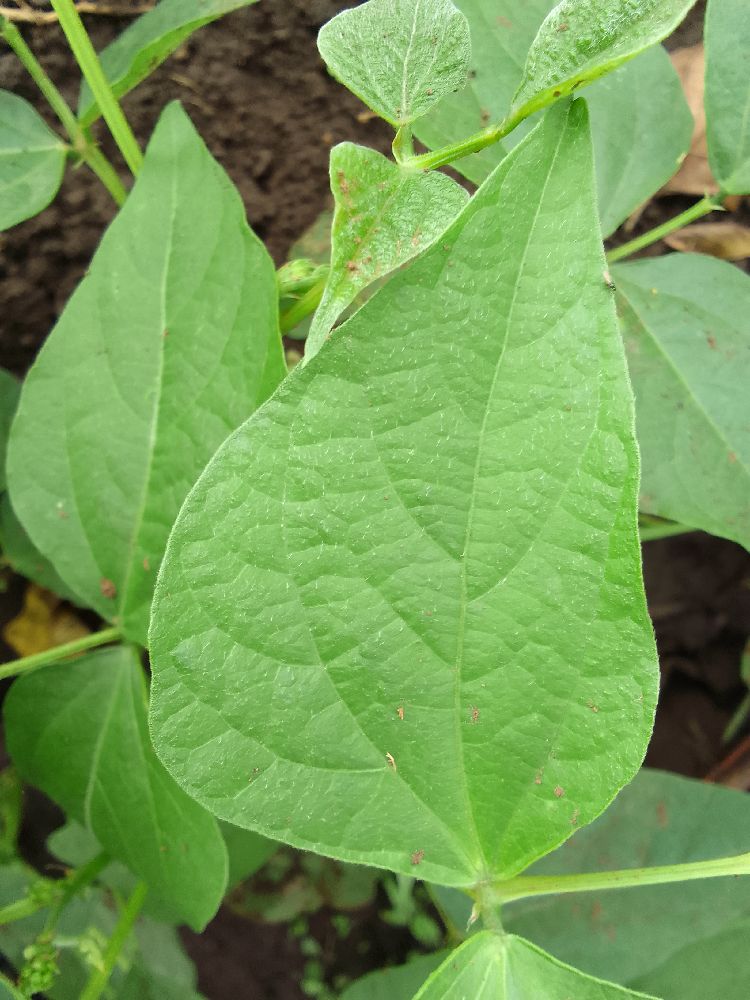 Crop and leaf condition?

common bean, healthy
